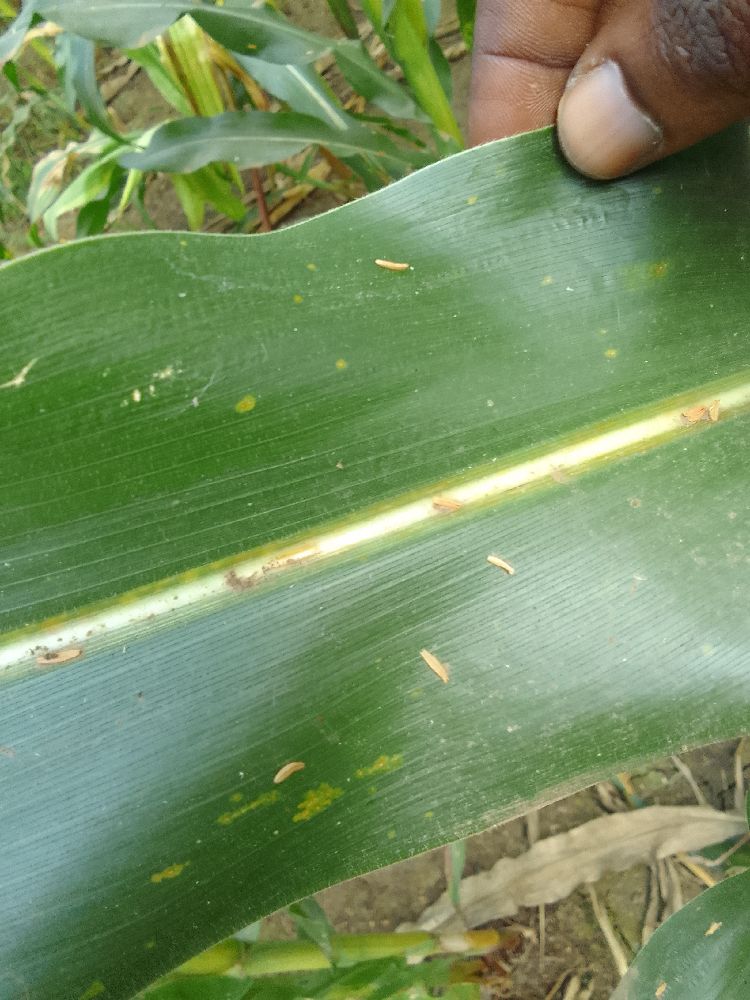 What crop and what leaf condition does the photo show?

maize, healthy
